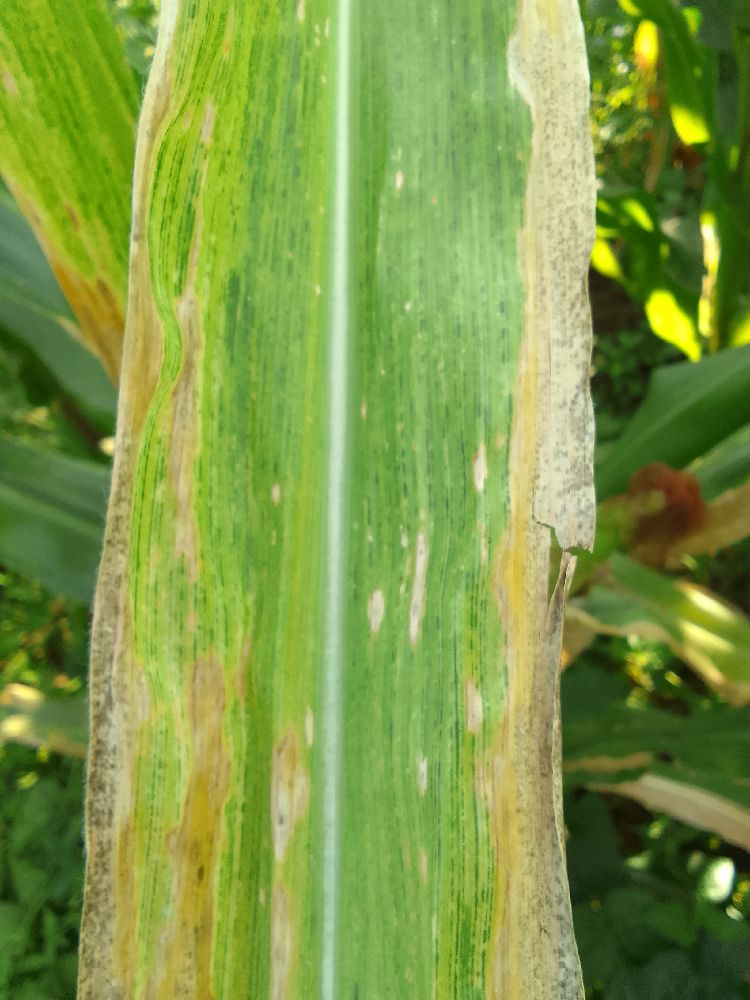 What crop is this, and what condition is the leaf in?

maize, maize lethal necrosis
